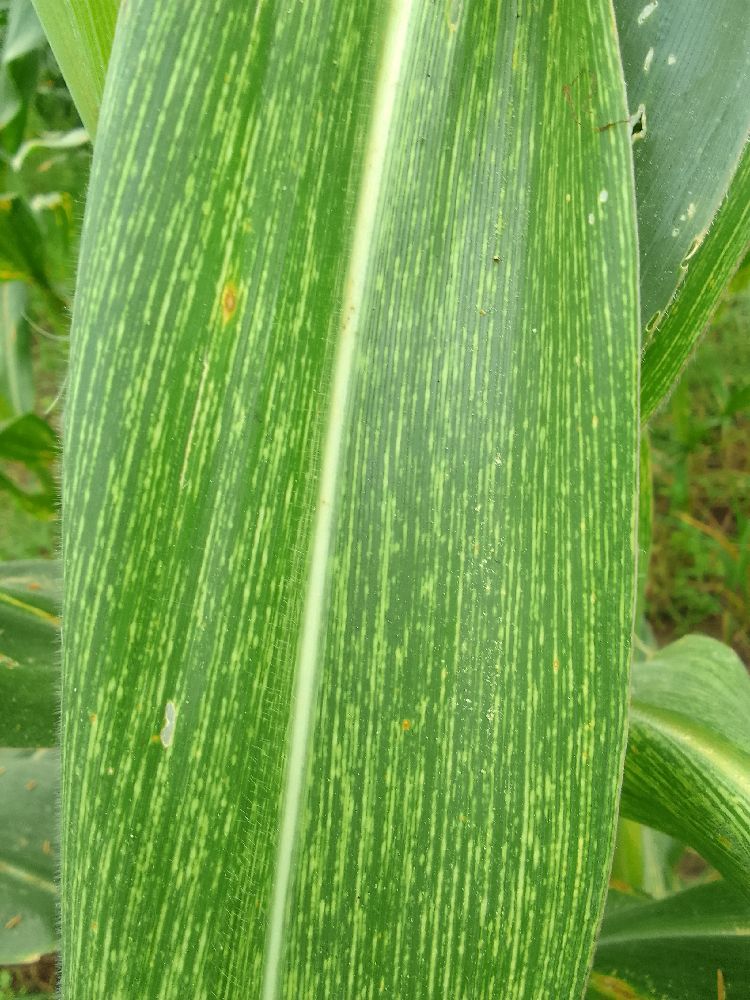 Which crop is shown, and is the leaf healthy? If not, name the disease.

maize, maize streak virus
